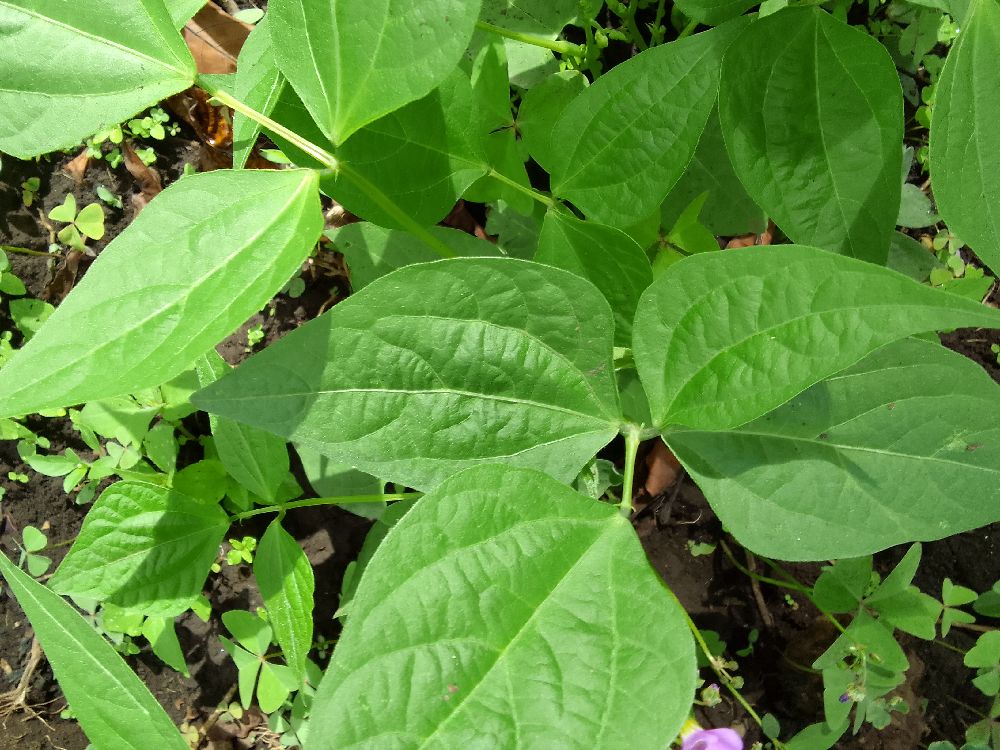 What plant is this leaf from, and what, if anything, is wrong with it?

common bean, healthy
